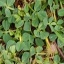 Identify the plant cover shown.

unstructured weed
